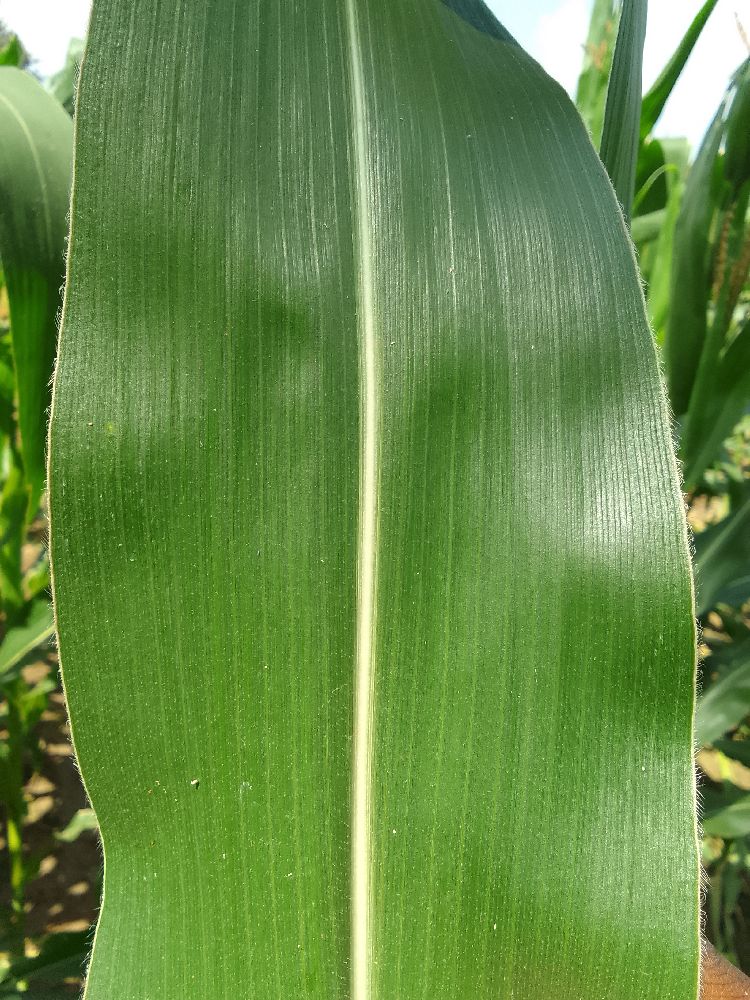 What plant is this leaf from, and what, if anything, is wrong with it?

maize, healthy
